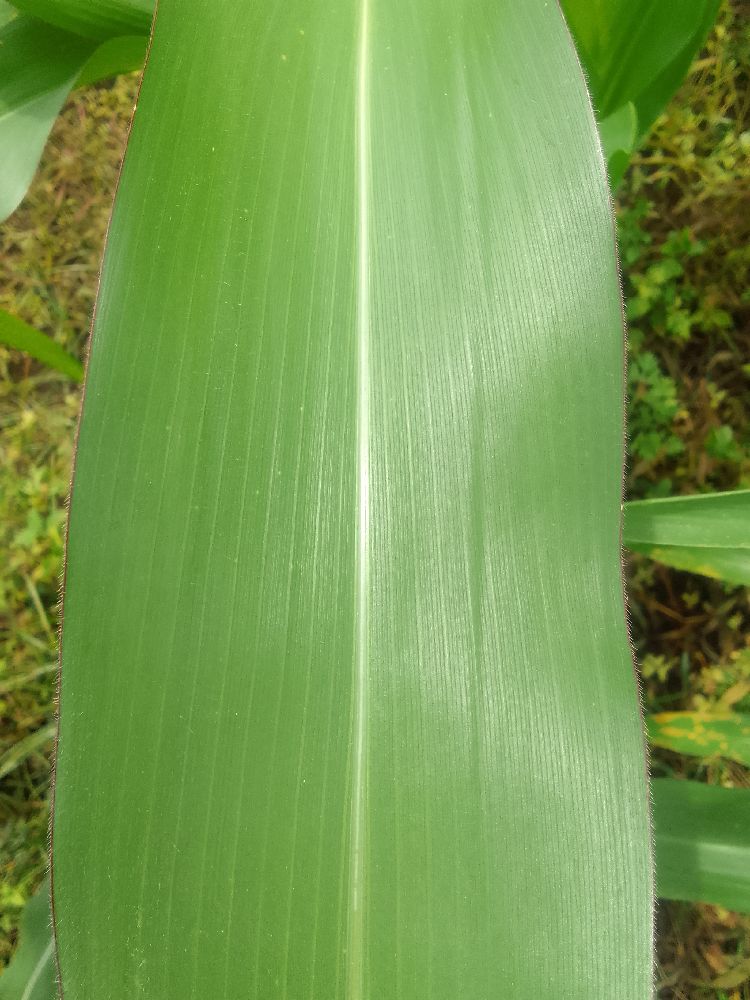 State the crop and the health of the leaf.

maize, healthy
